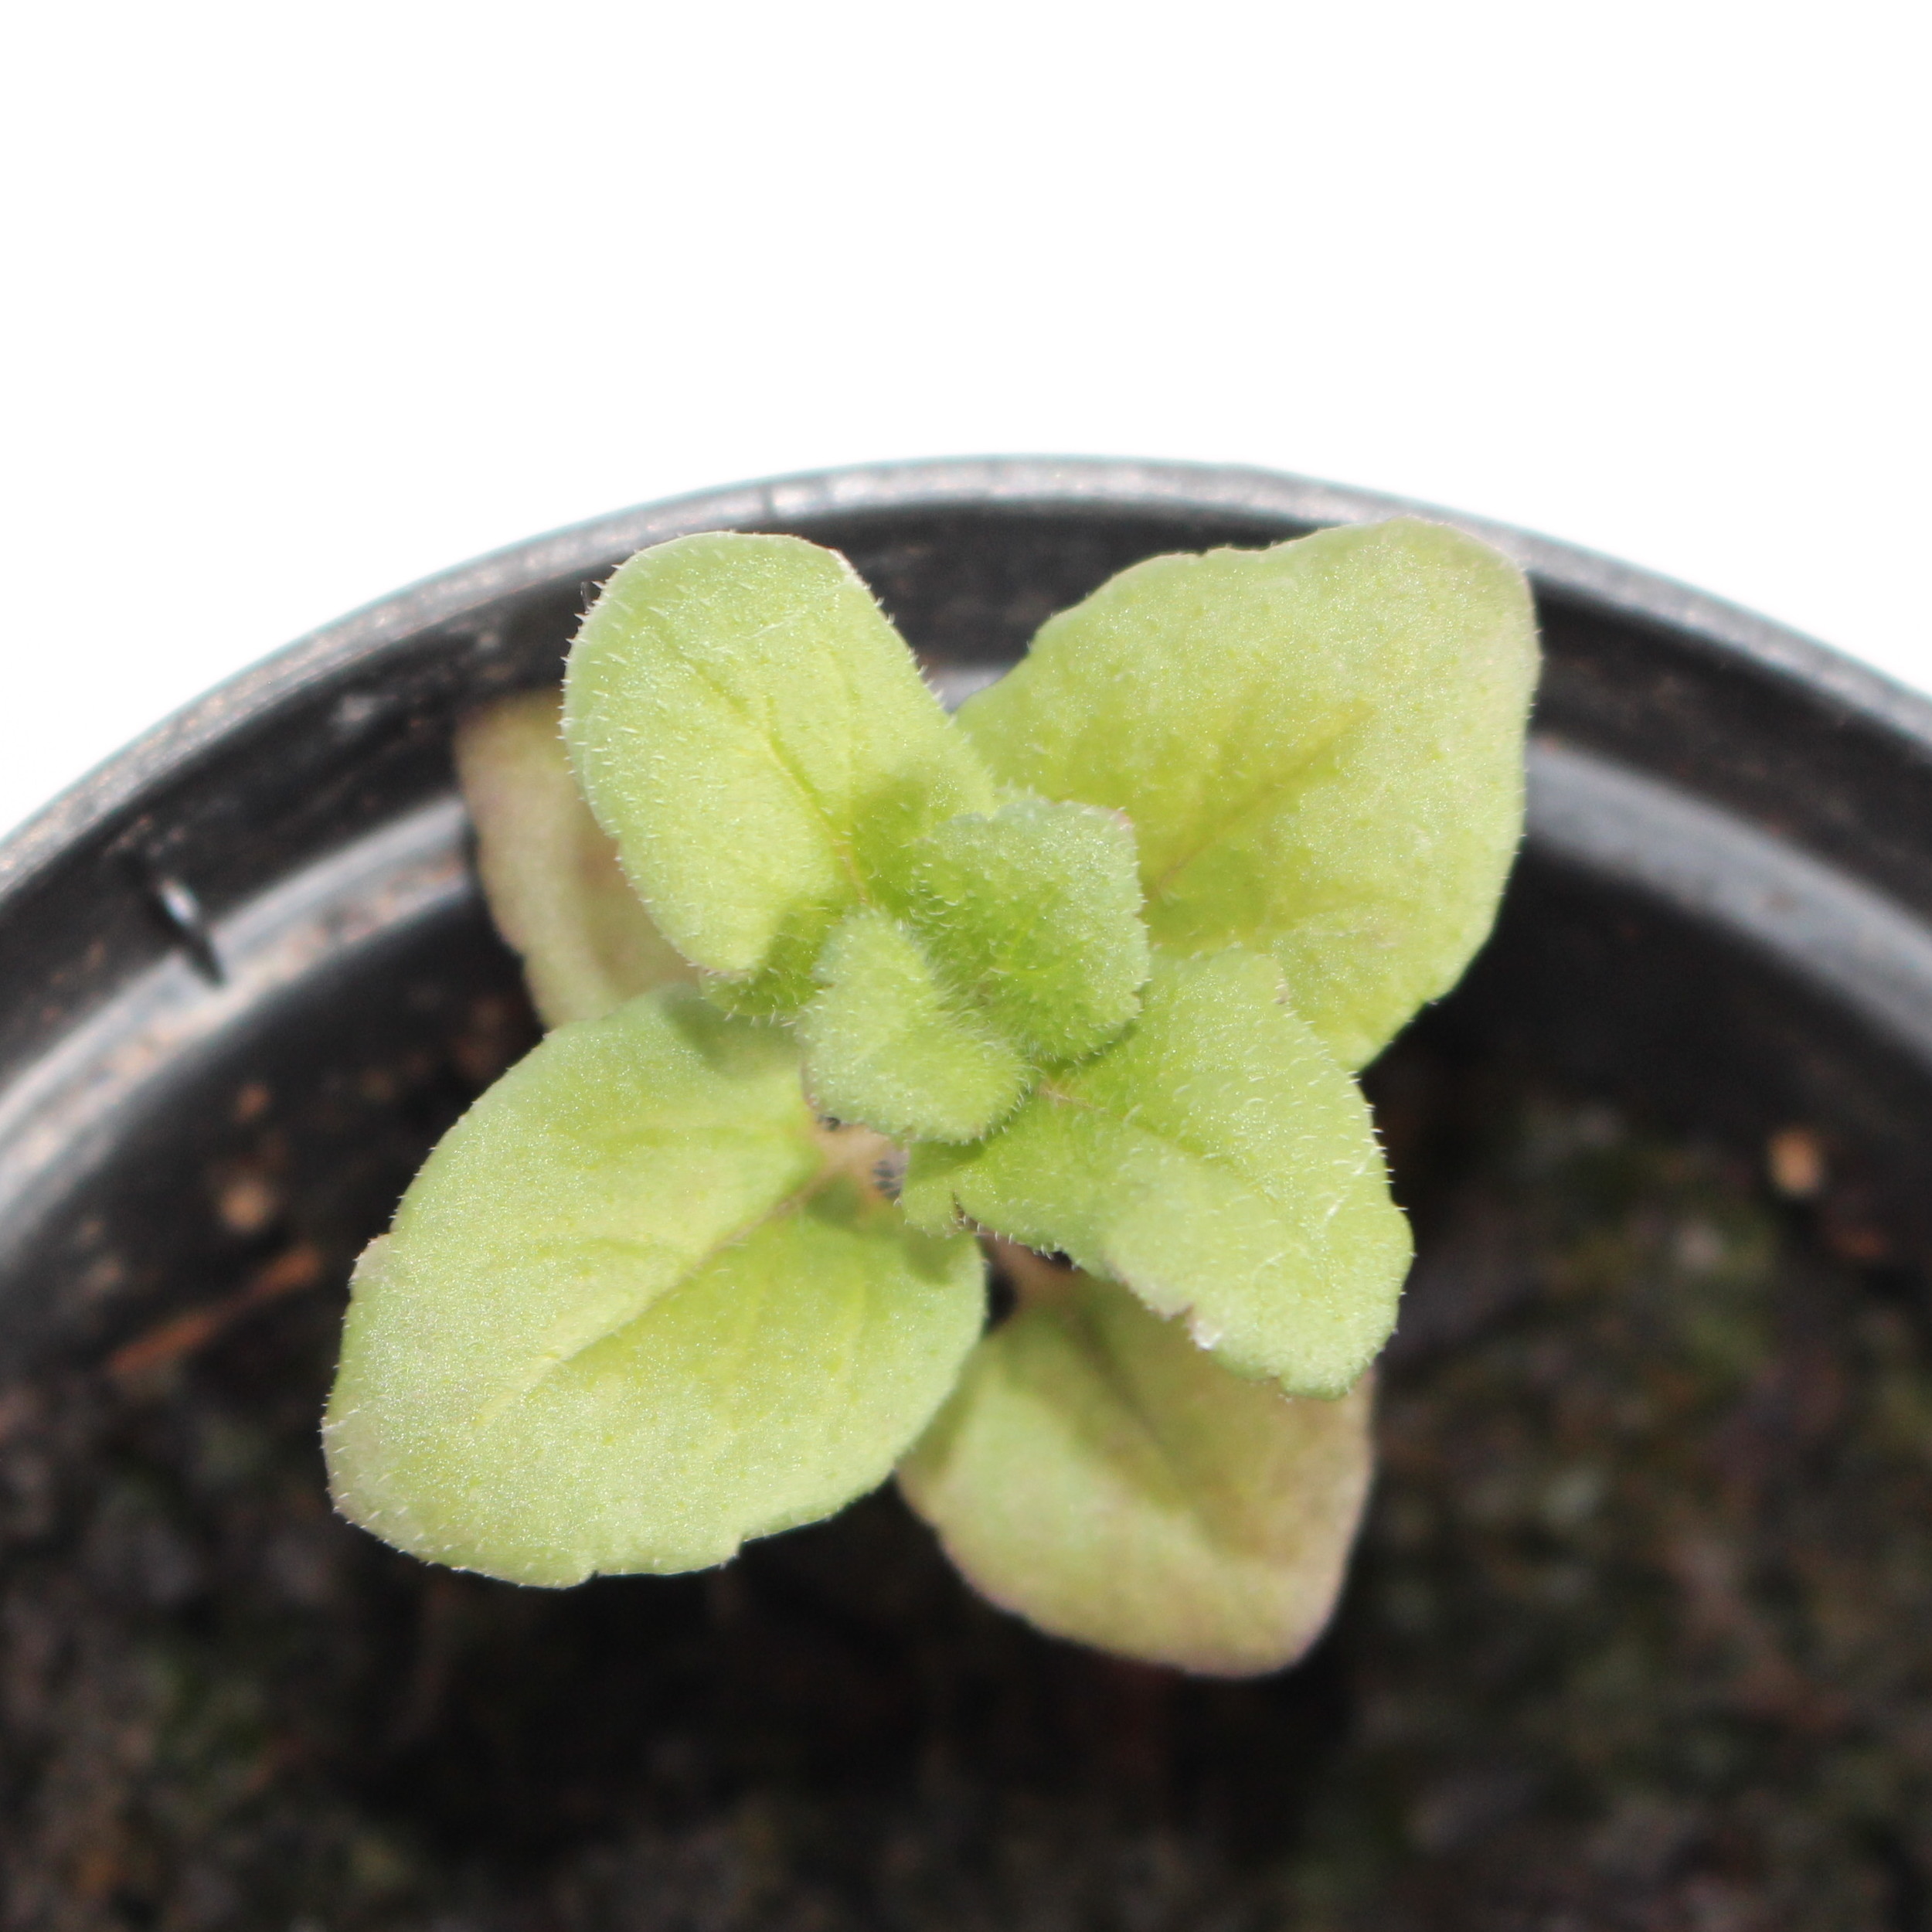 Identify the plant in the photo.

Veronica persica
